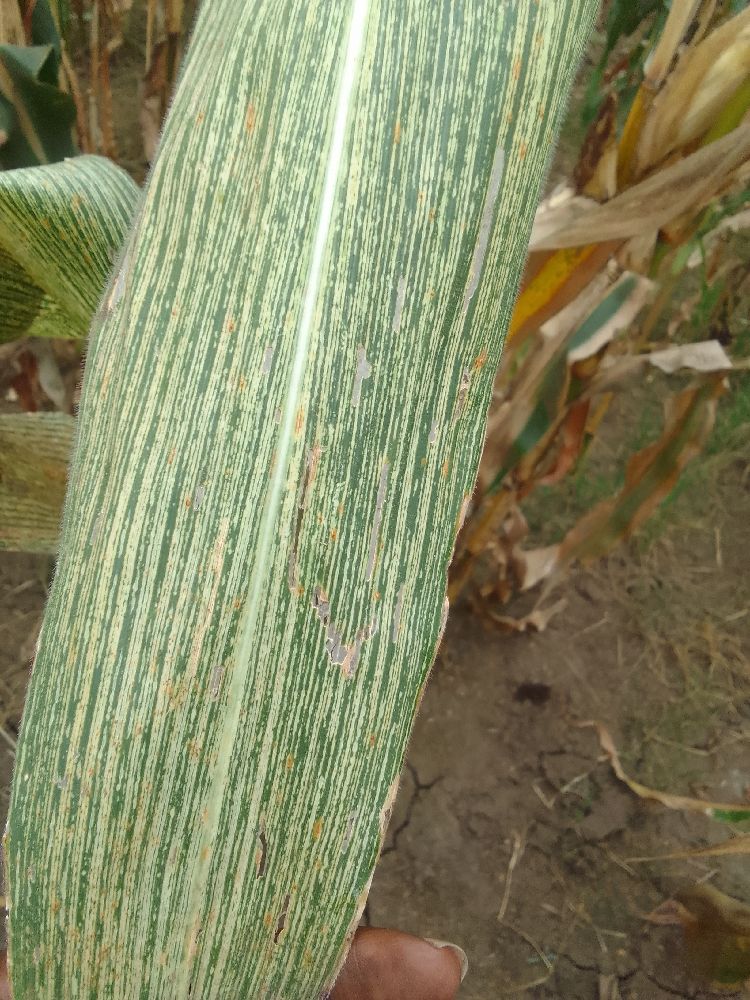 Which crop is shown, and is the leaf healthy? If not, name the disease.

maize, maize streak virus
